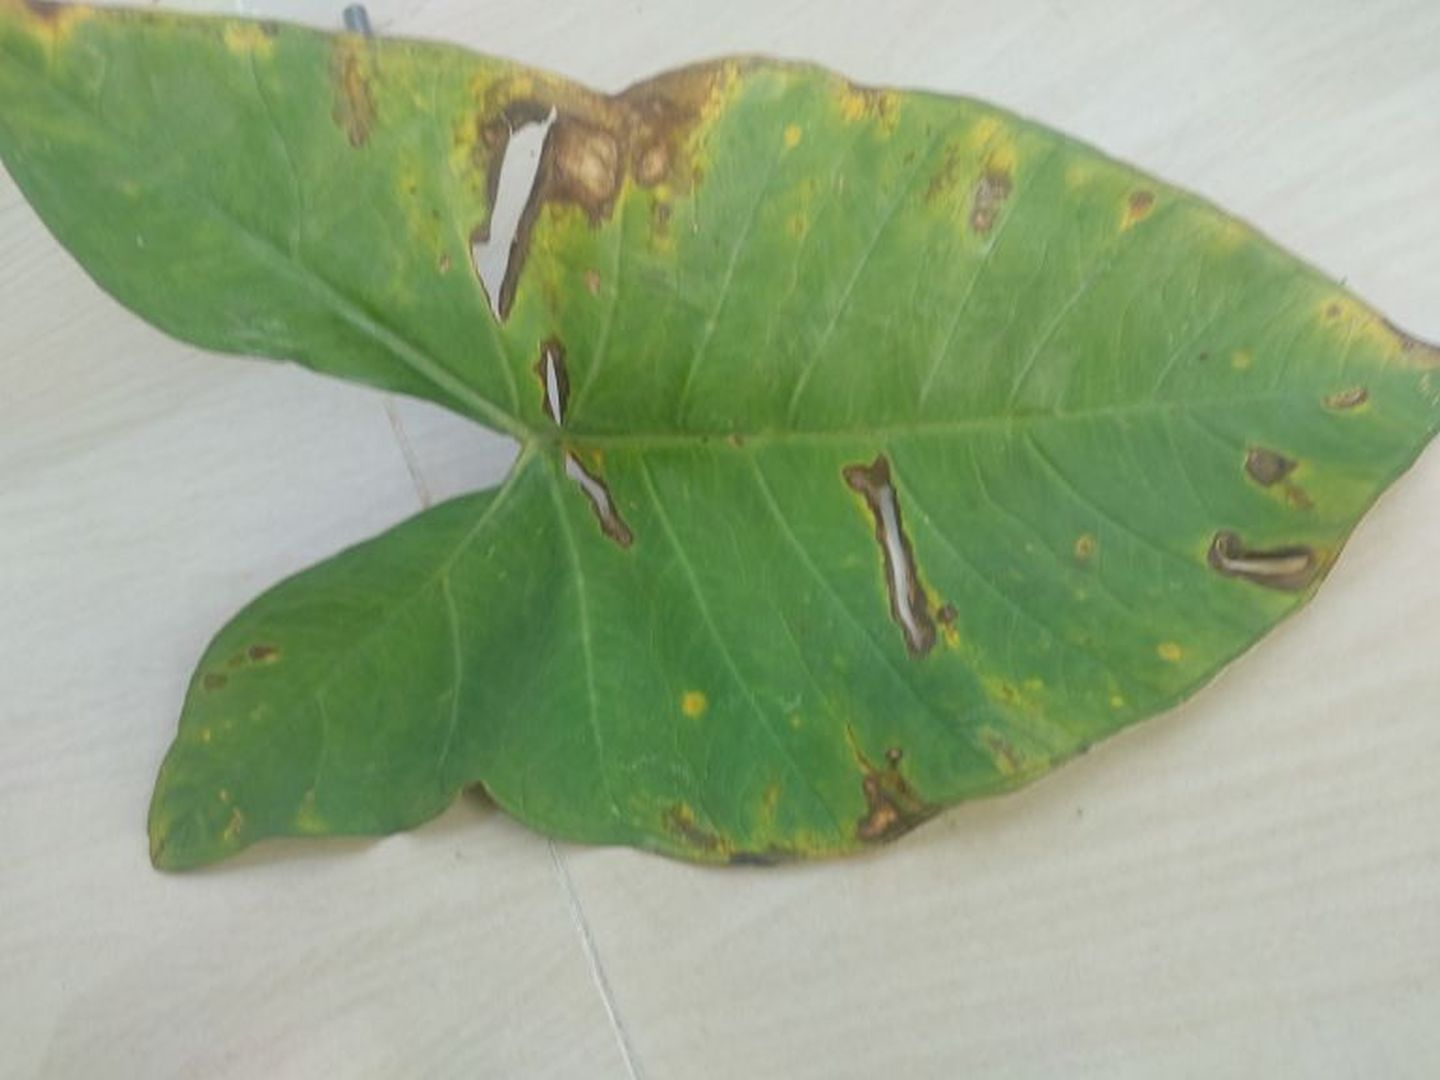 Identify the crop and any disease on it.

taro, leaf blight
